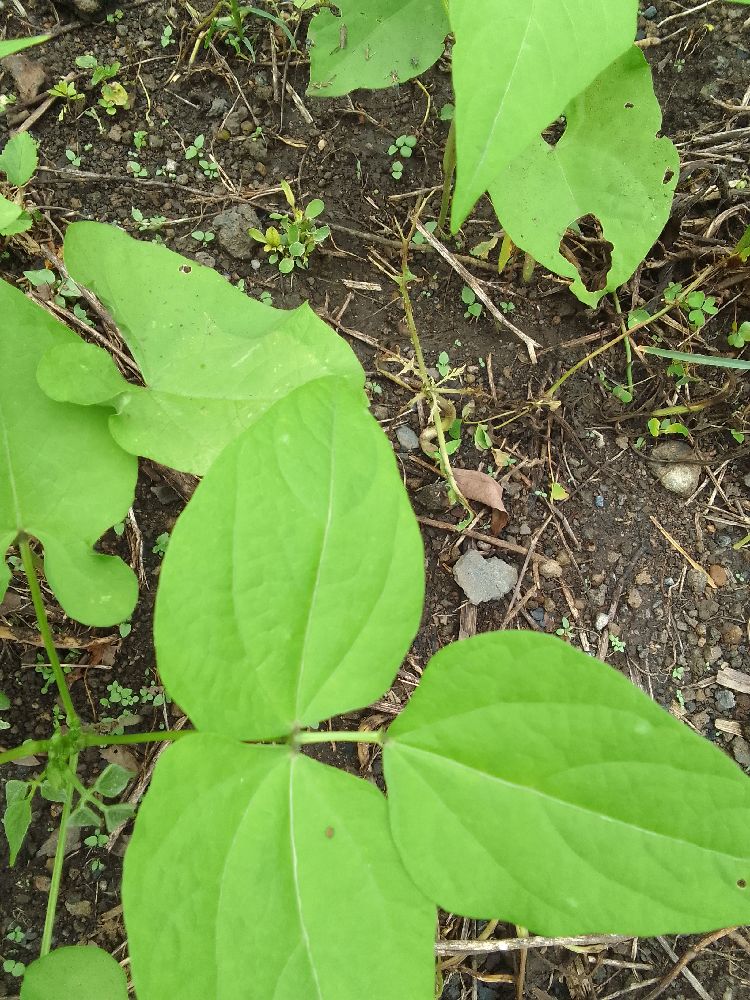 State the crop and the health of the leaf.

common bean, healthy
